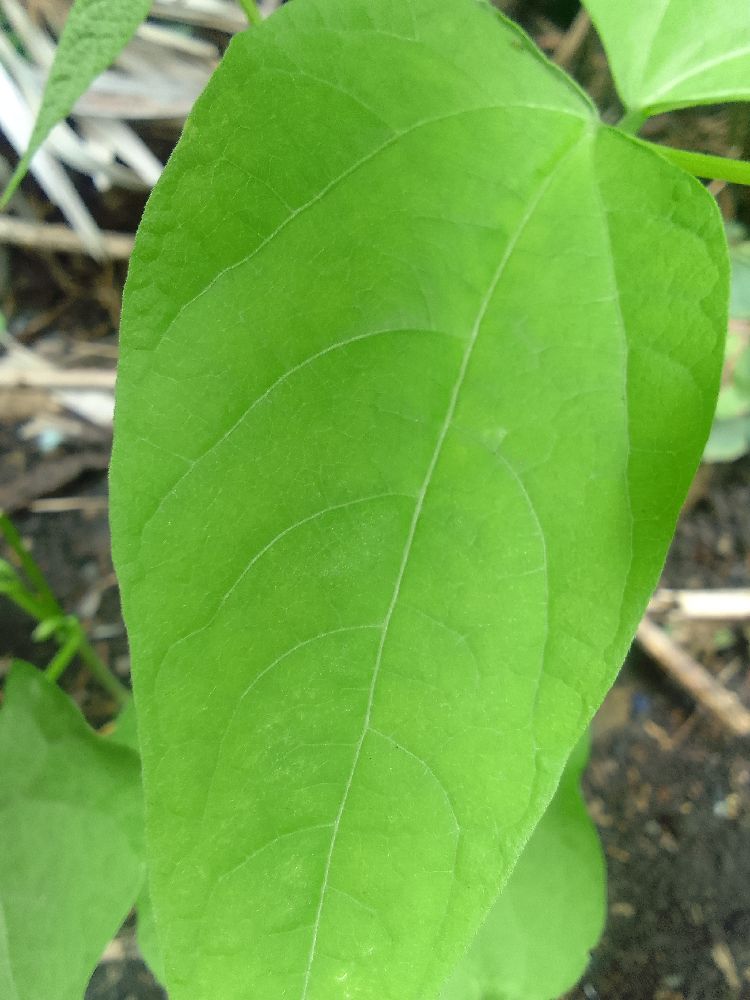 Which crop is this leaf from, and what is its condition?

common bean, healthy
